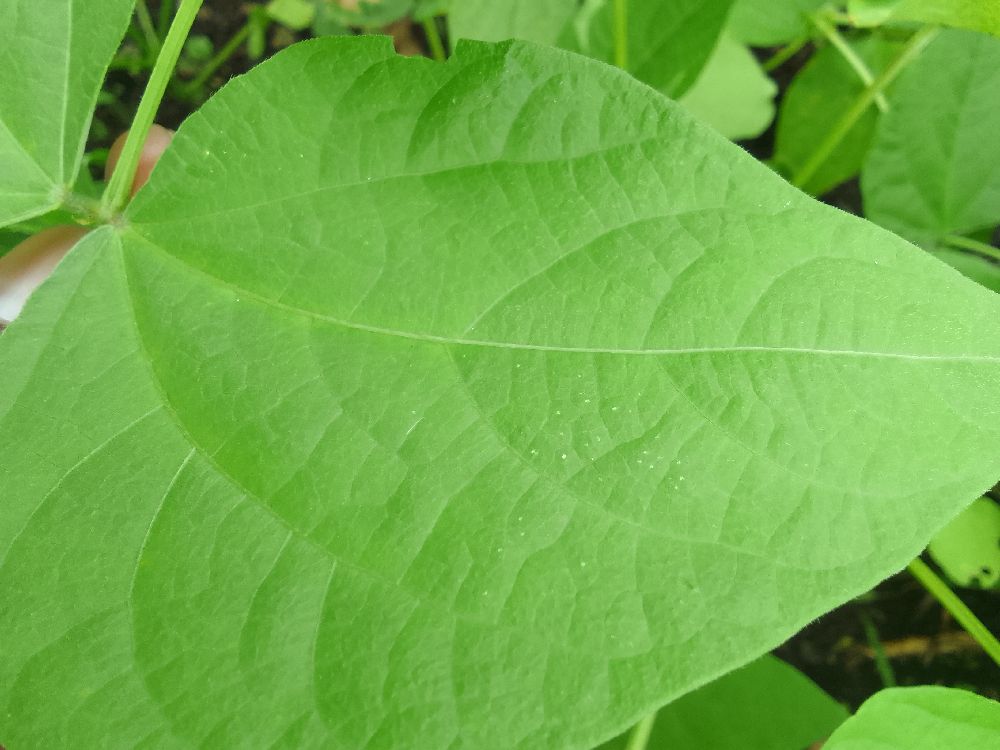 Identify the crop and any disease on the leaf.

common bean, healthy
